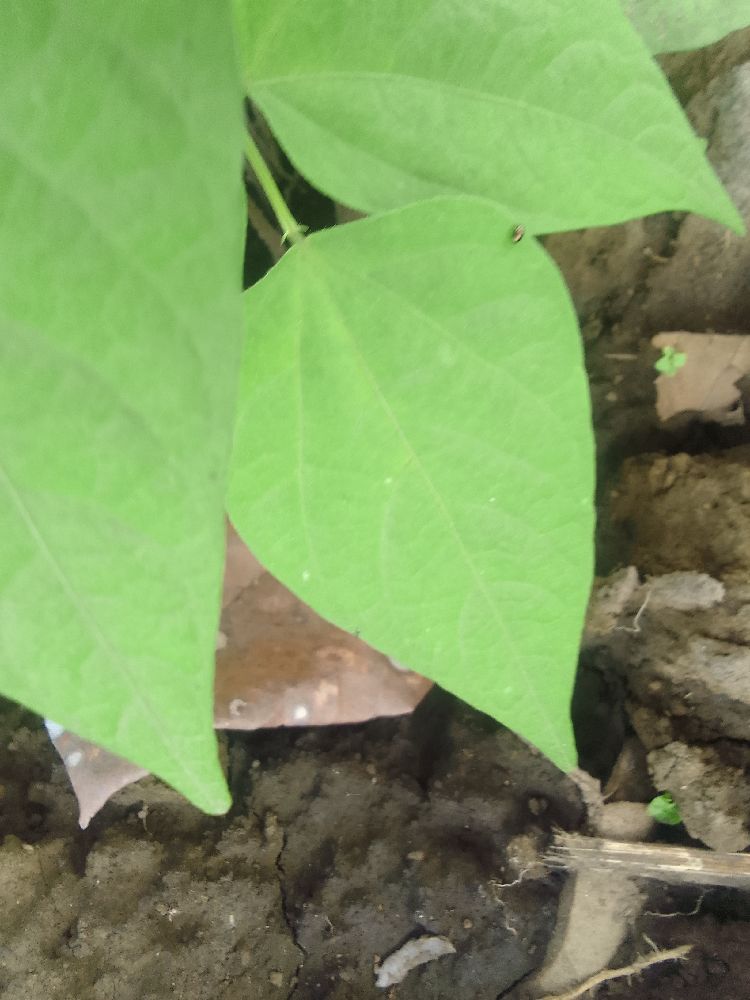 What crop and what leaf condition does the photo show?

common bean, healthy
